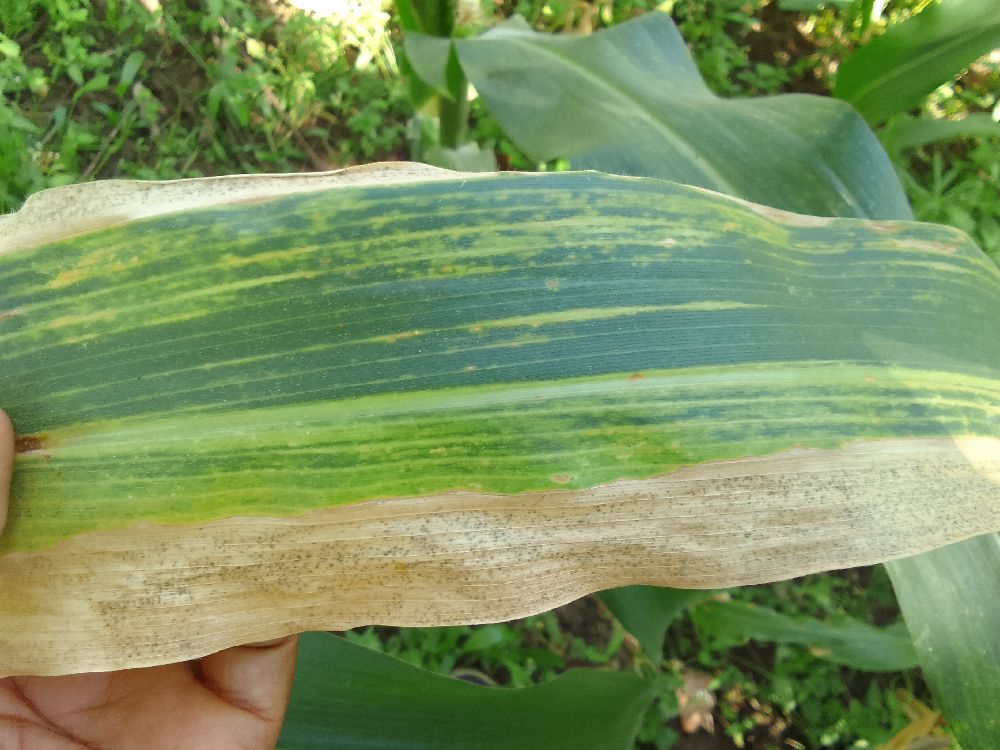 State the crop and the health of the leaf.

maize, maize lethal necrosis
